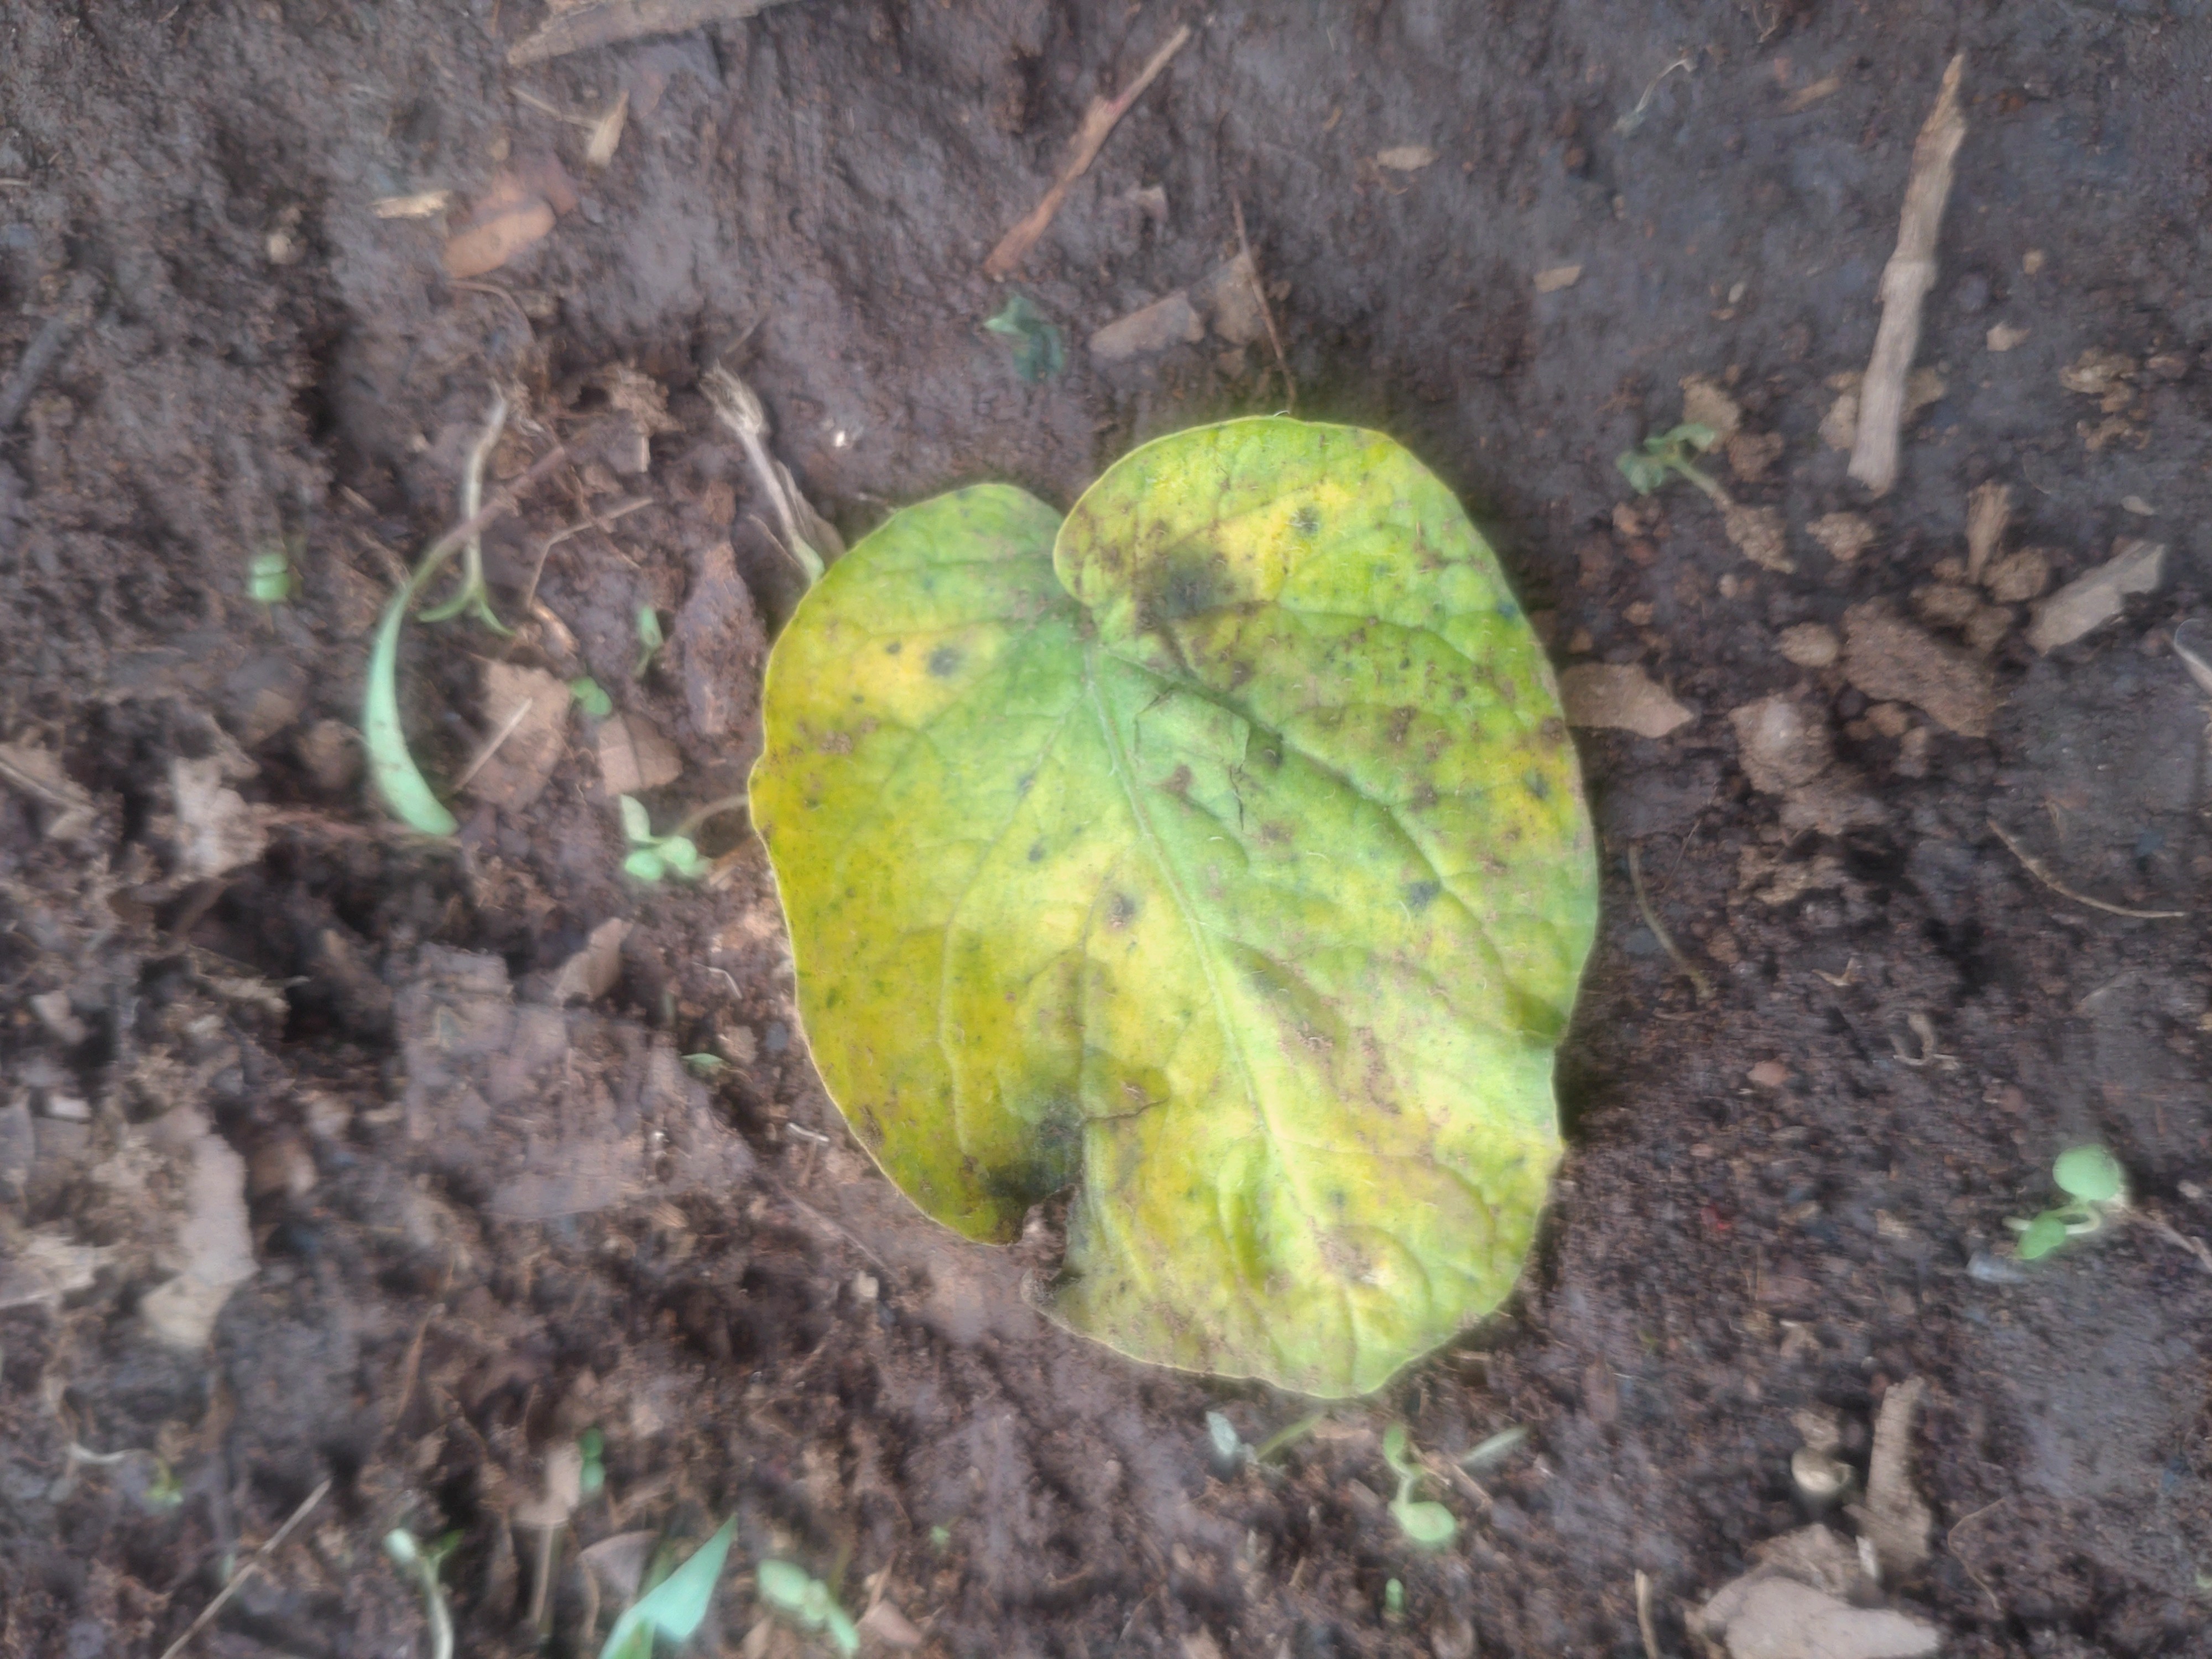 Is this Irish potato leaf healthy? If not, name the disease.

late blight
